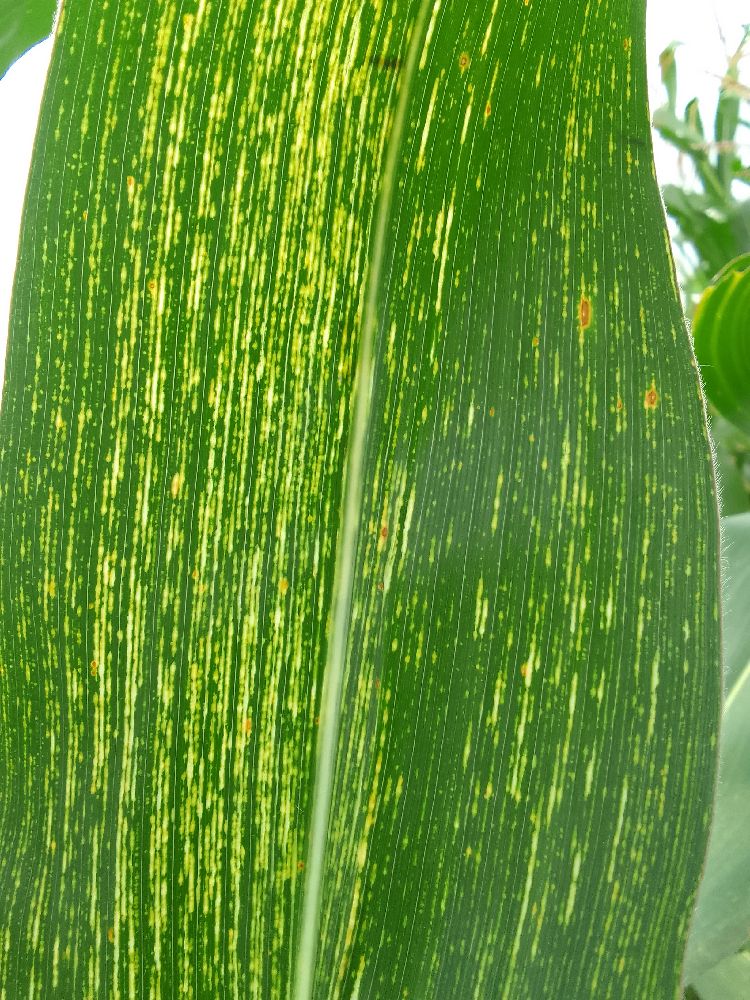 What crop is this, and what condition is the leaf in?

maize, maize streak virus
